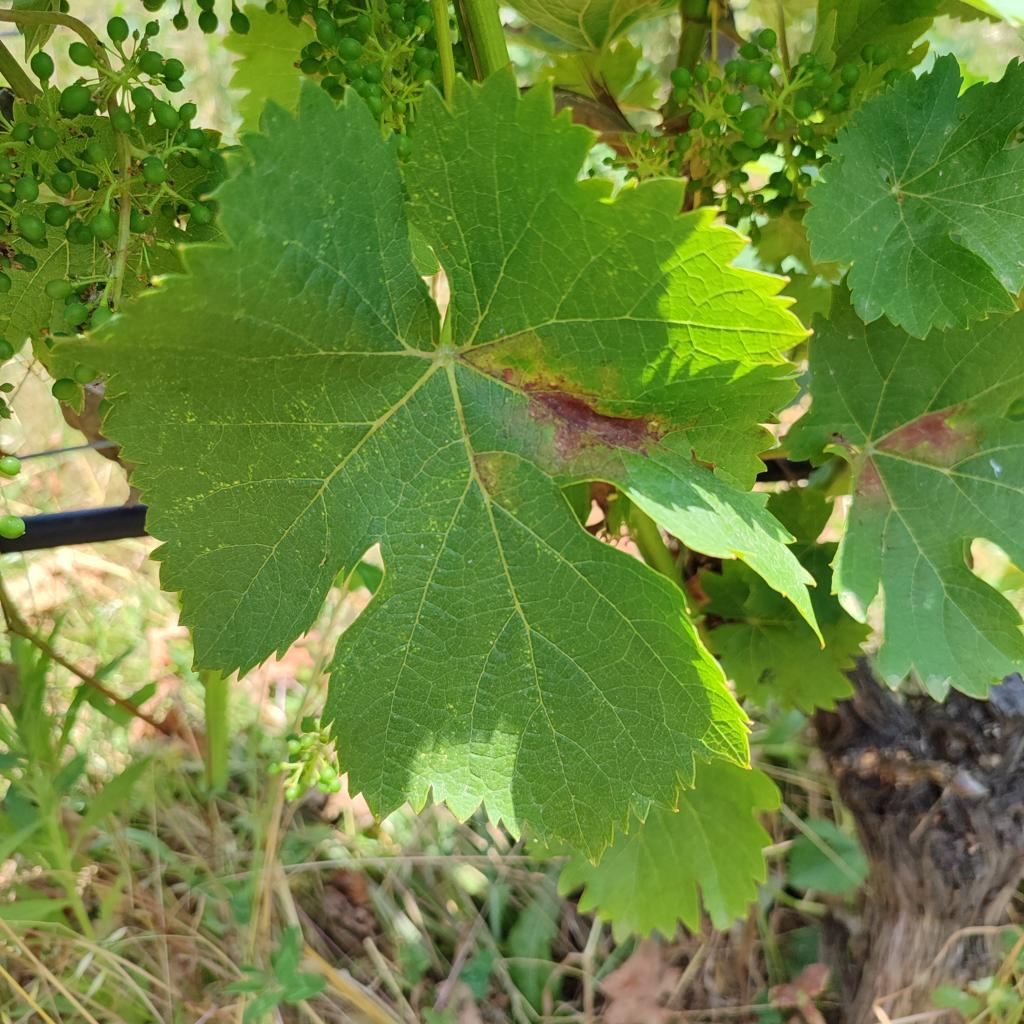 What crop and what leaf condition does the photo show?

grapevine, downy mildew
